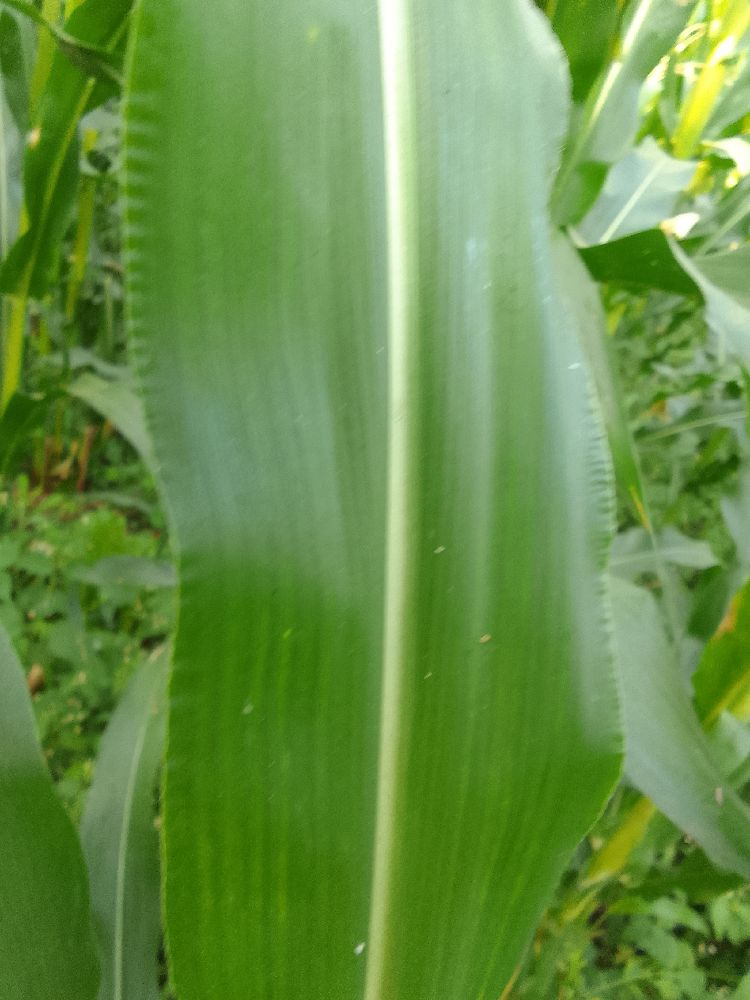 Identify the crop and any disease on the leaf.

maize, healthy
